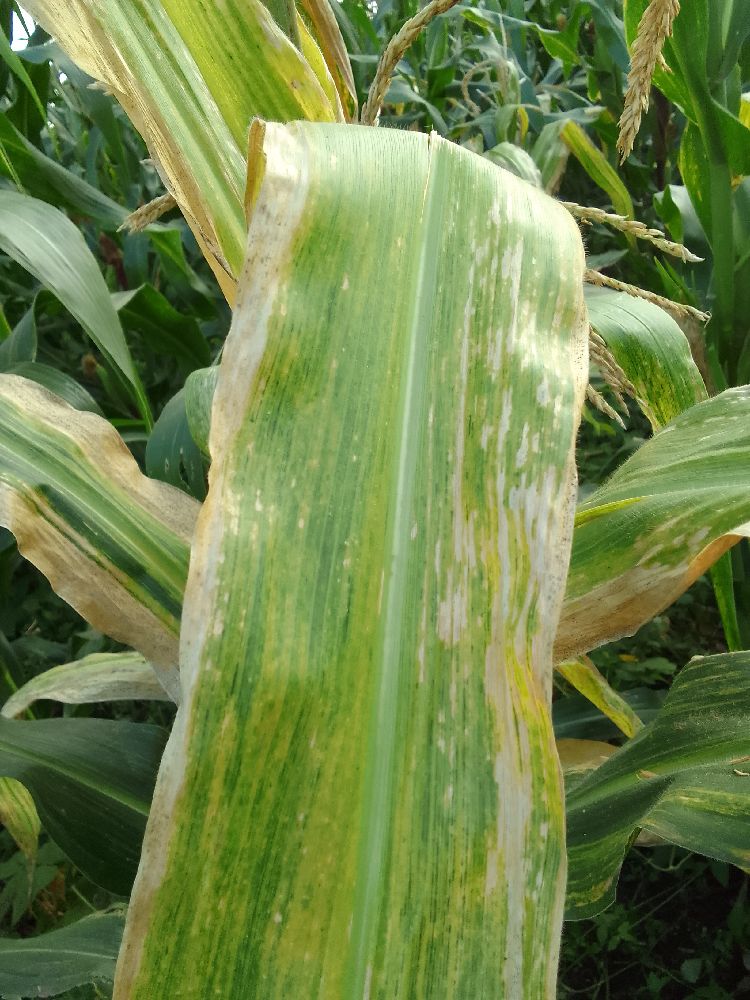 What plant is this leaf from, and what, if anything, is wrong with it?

maize, maize lethal necrosis
